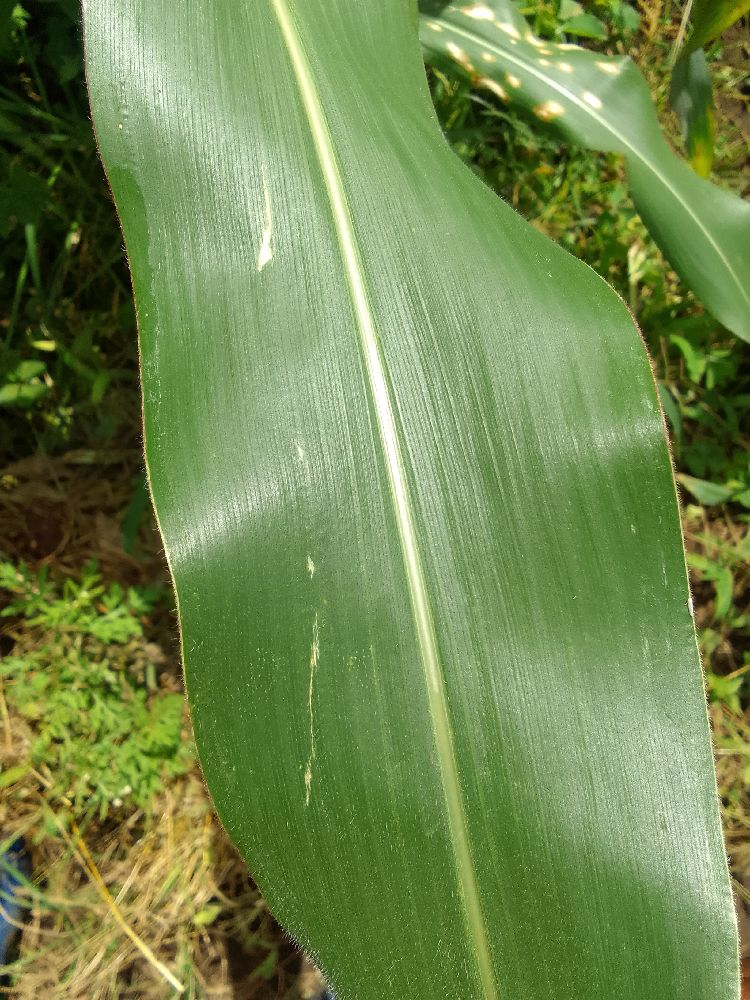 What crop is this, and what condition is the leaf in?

maize, healthy
